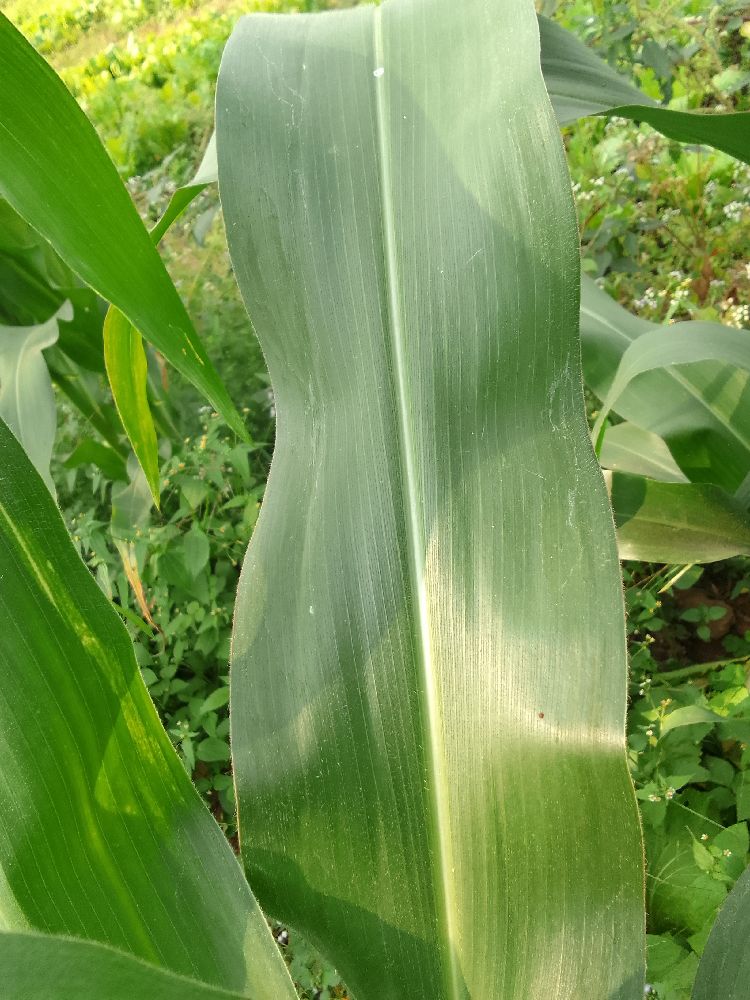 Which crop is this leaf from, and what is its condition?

maize, healthy
